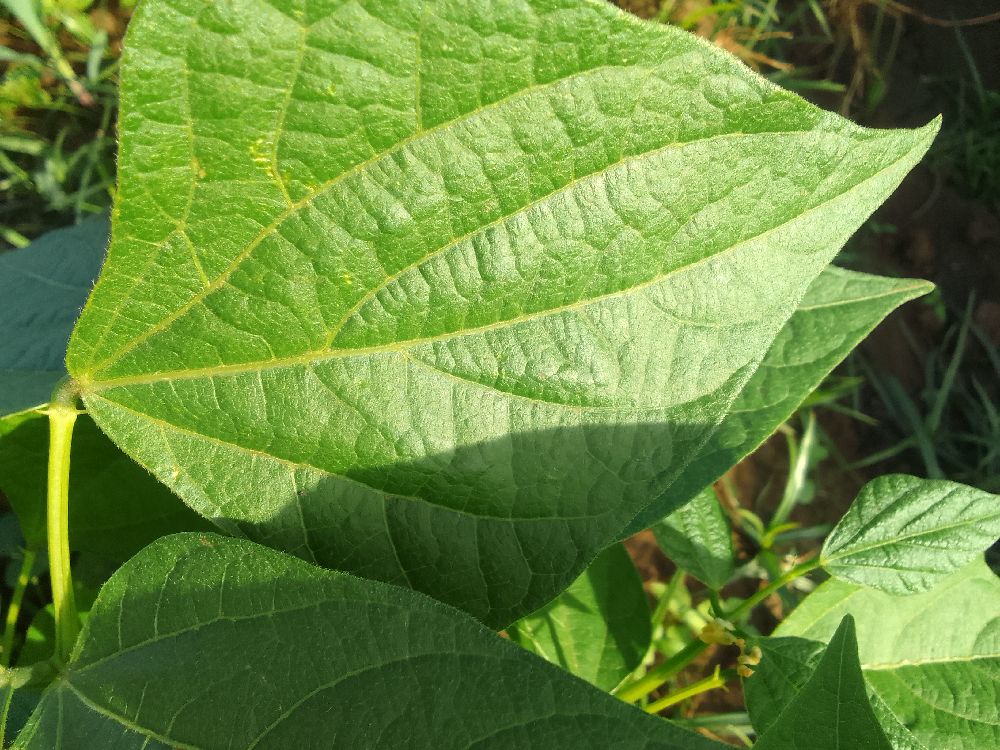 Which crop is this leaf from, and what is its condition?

common bean, healthy
